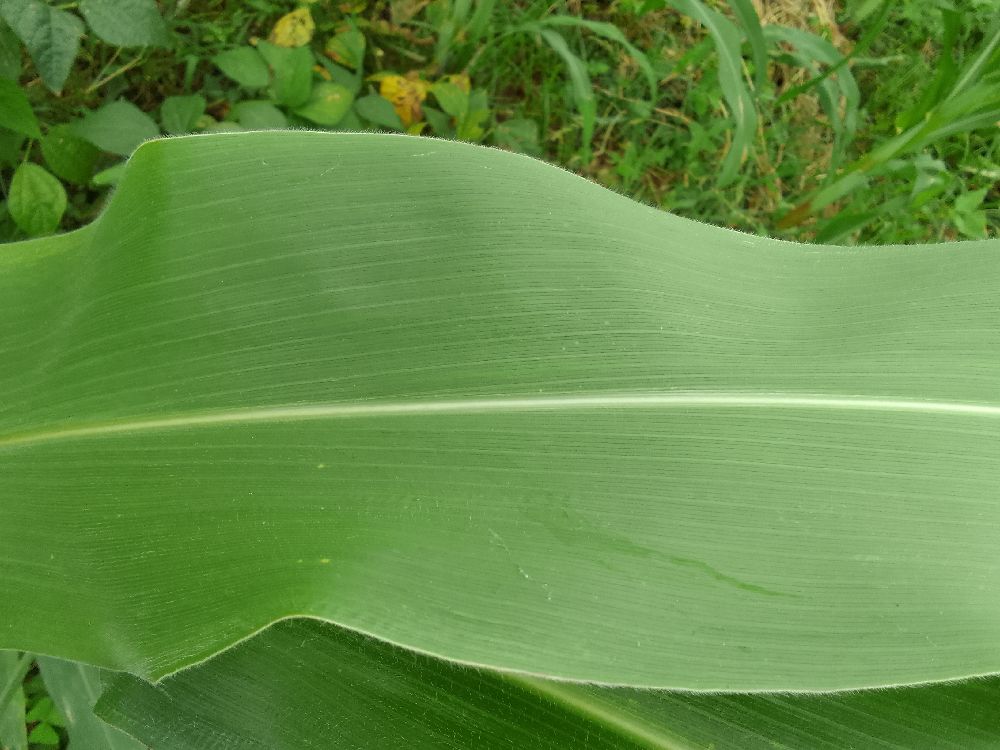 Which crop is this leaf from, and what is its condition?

maize, healthy
